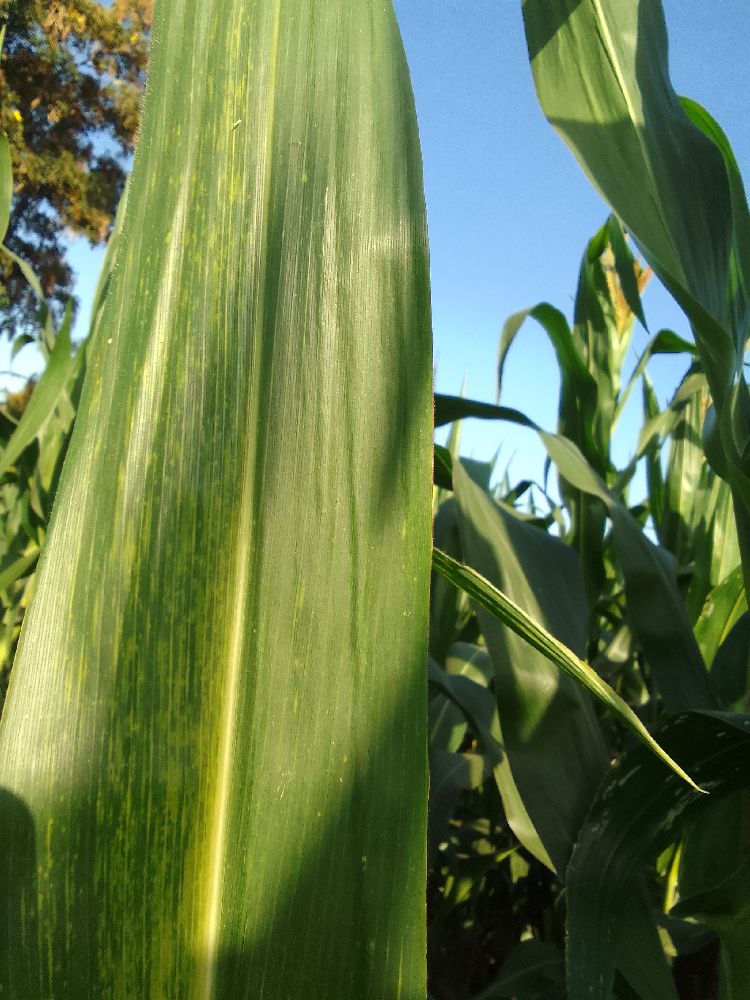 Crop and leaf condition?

maize, maize lethal necrosis
